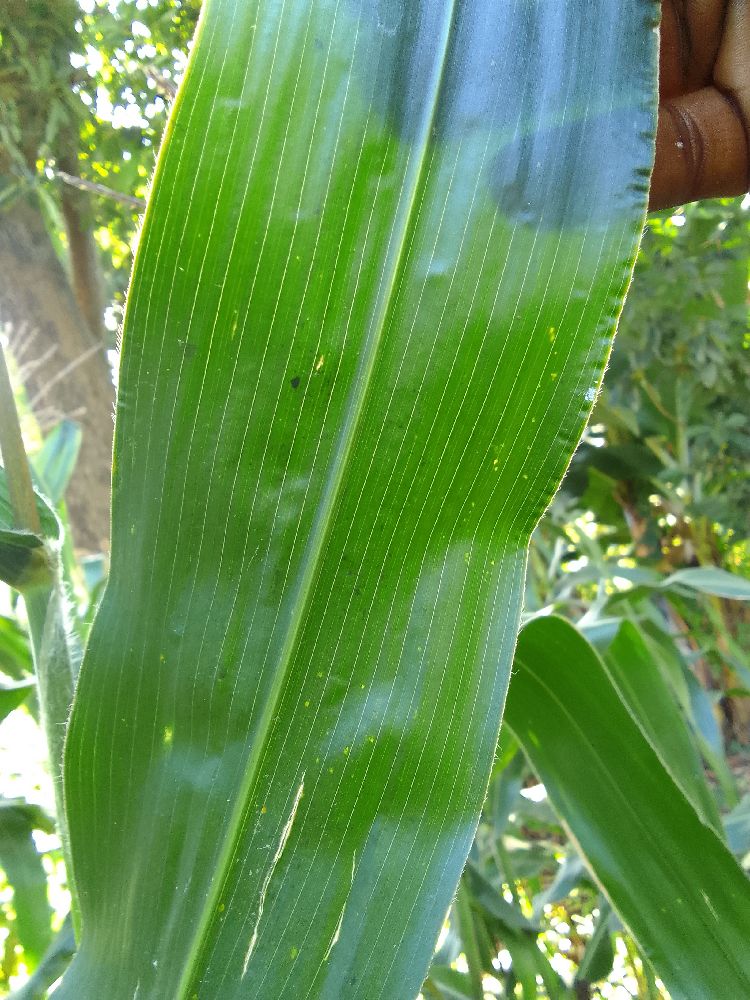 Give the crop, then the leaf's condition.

maize, healthy
